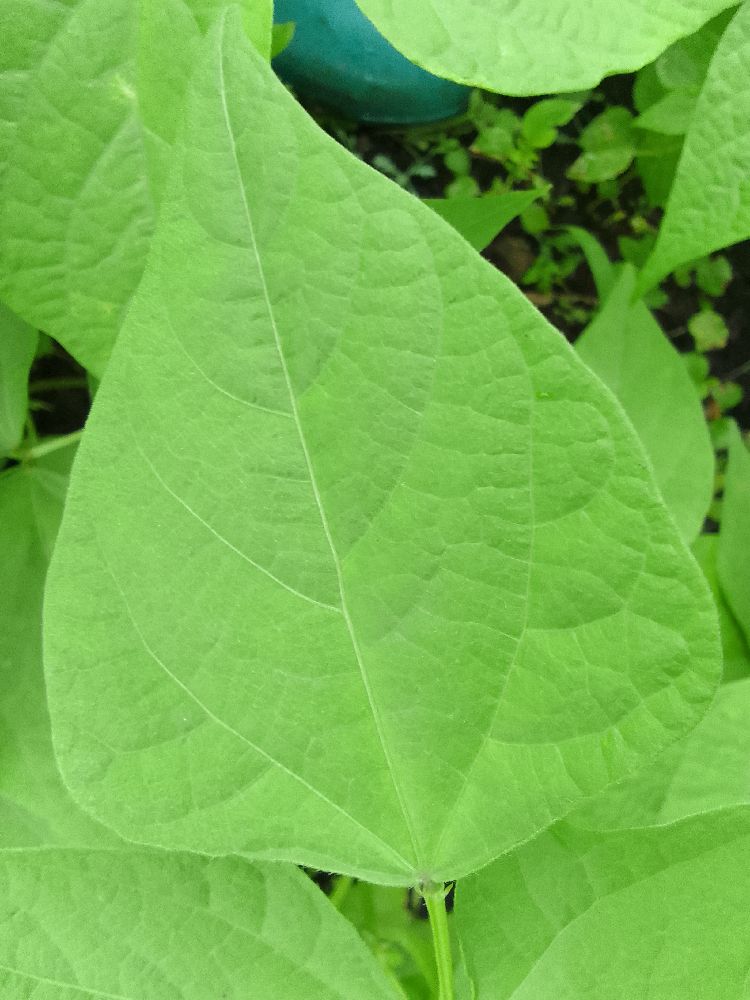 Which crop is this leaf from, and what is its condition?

common bean, healthy
